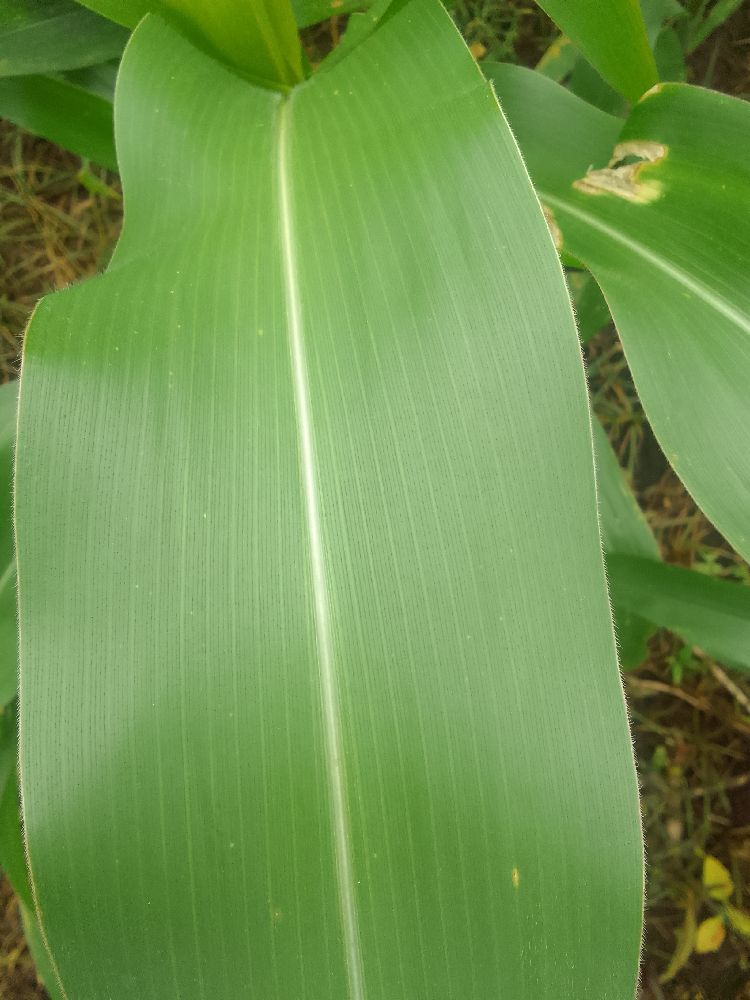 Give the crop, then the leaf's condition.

maize, healthy
